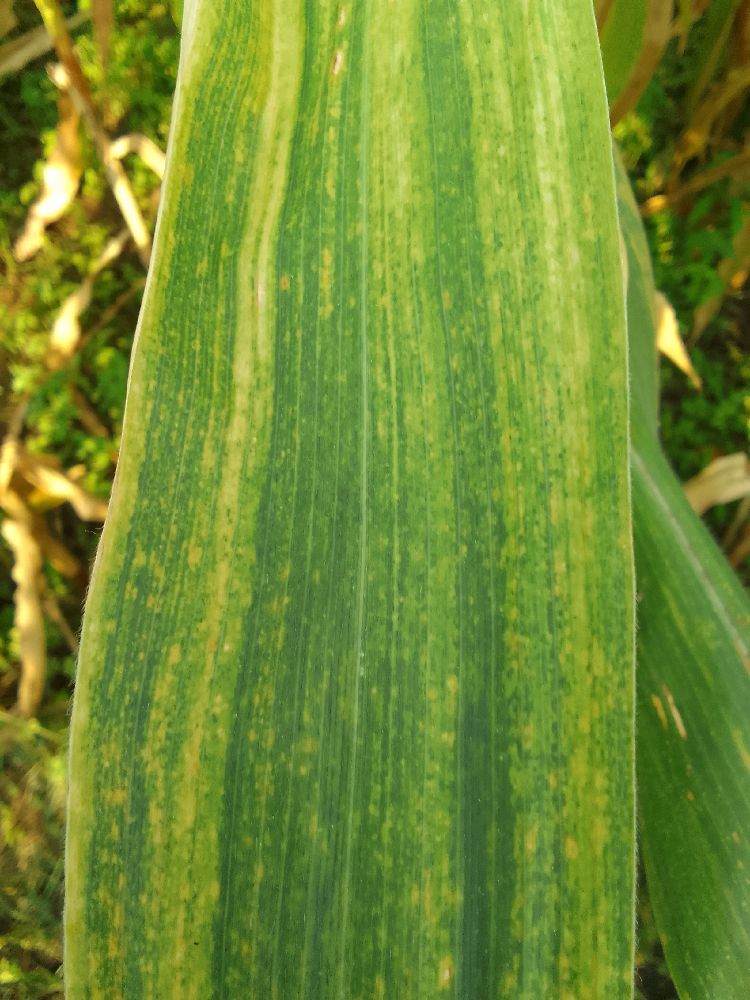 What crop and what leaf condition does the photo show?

maize, maize lethal necrosis
